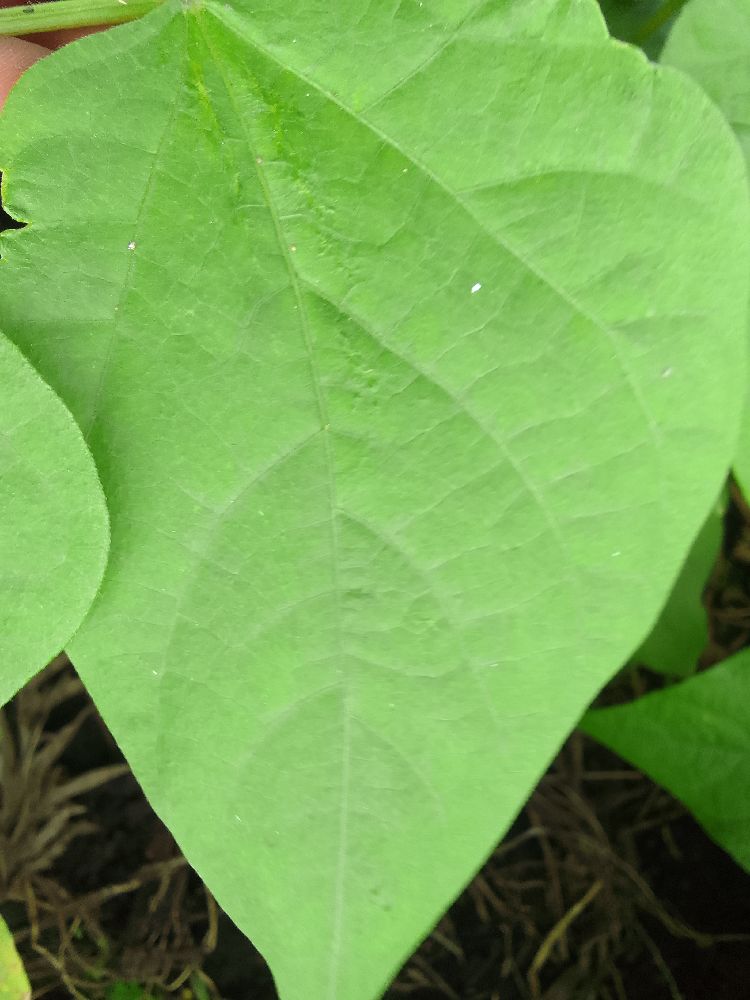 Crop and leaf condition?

common bean, healthy
